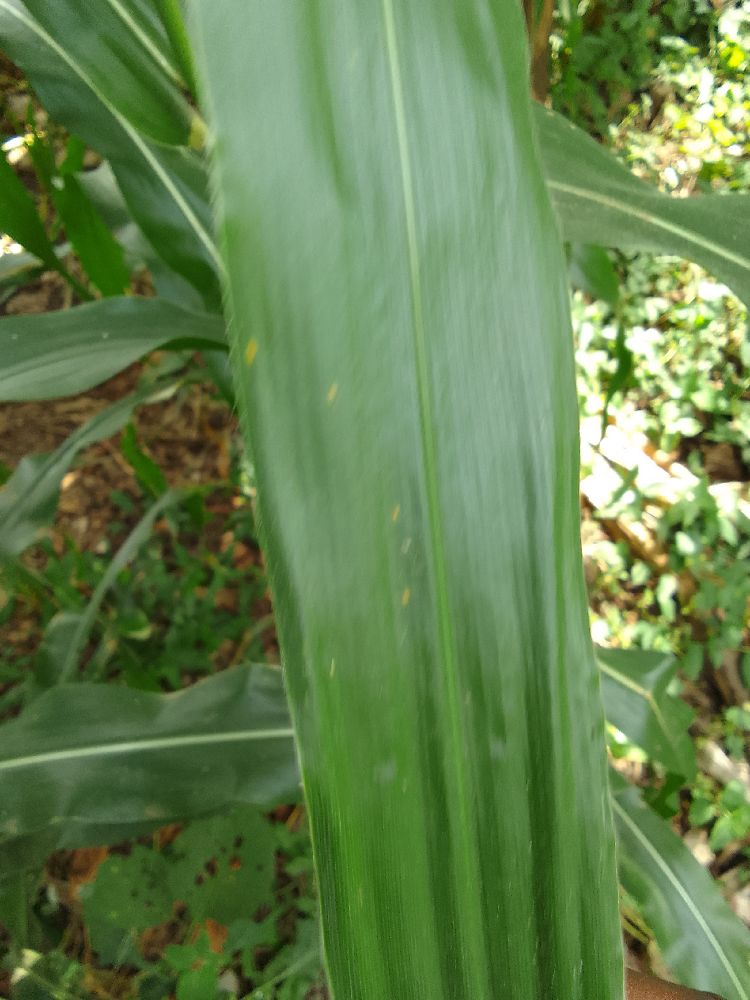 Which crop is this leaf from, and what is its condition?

maize, healthy
